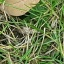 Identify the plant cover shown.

grass
